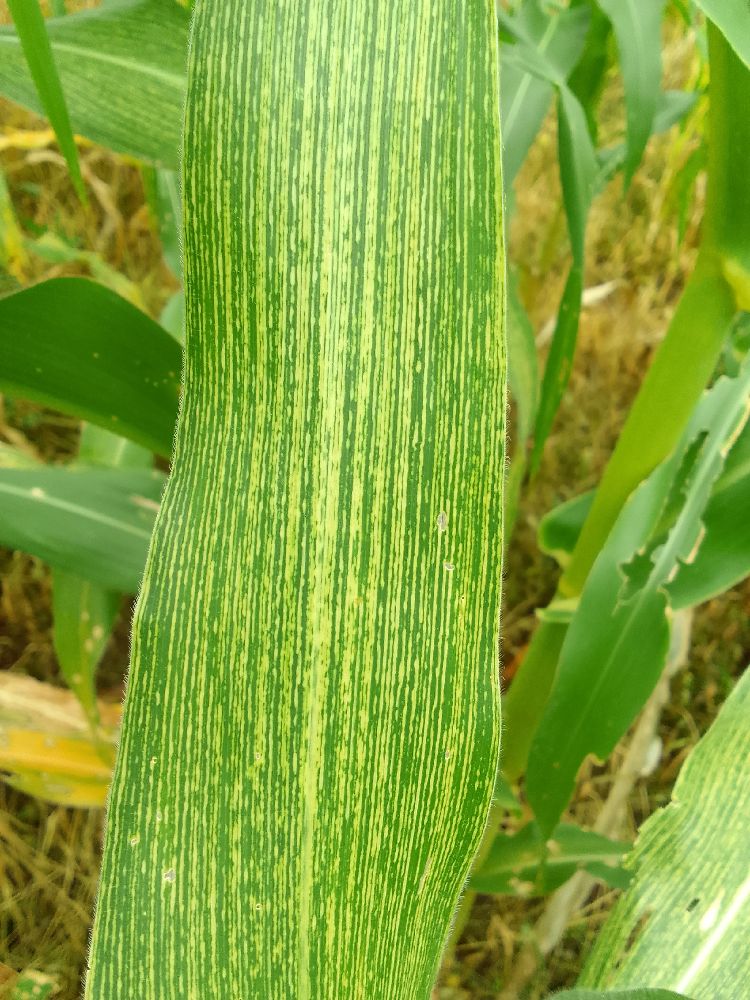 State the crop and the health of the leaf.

maize, maize streak virus
